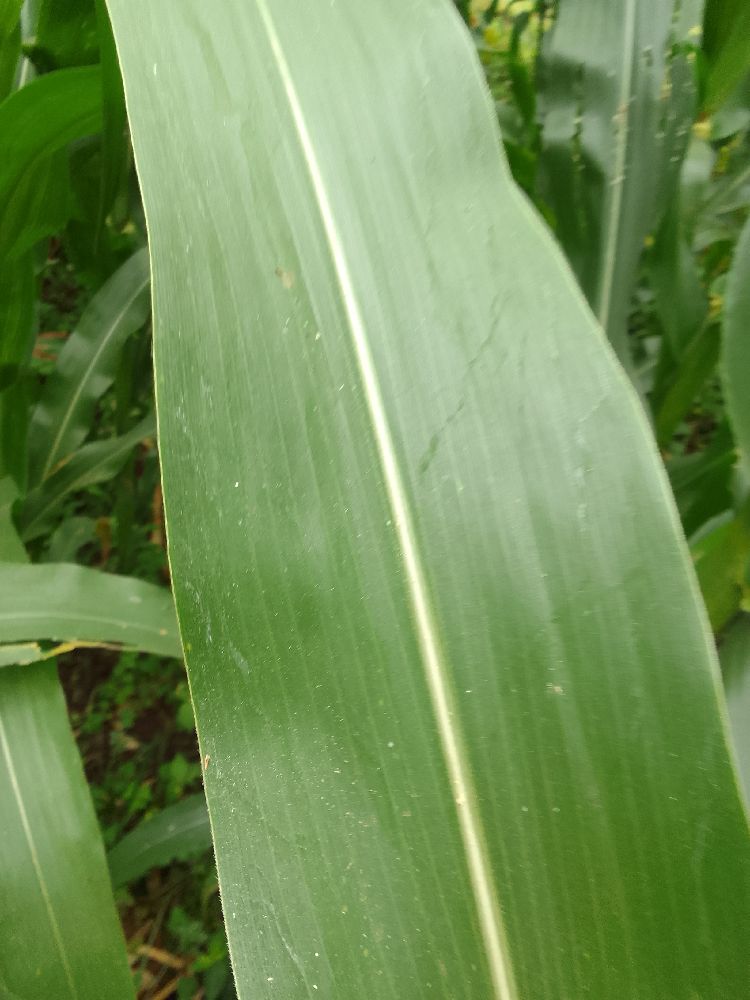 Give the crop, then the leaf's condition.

maize, healthy
